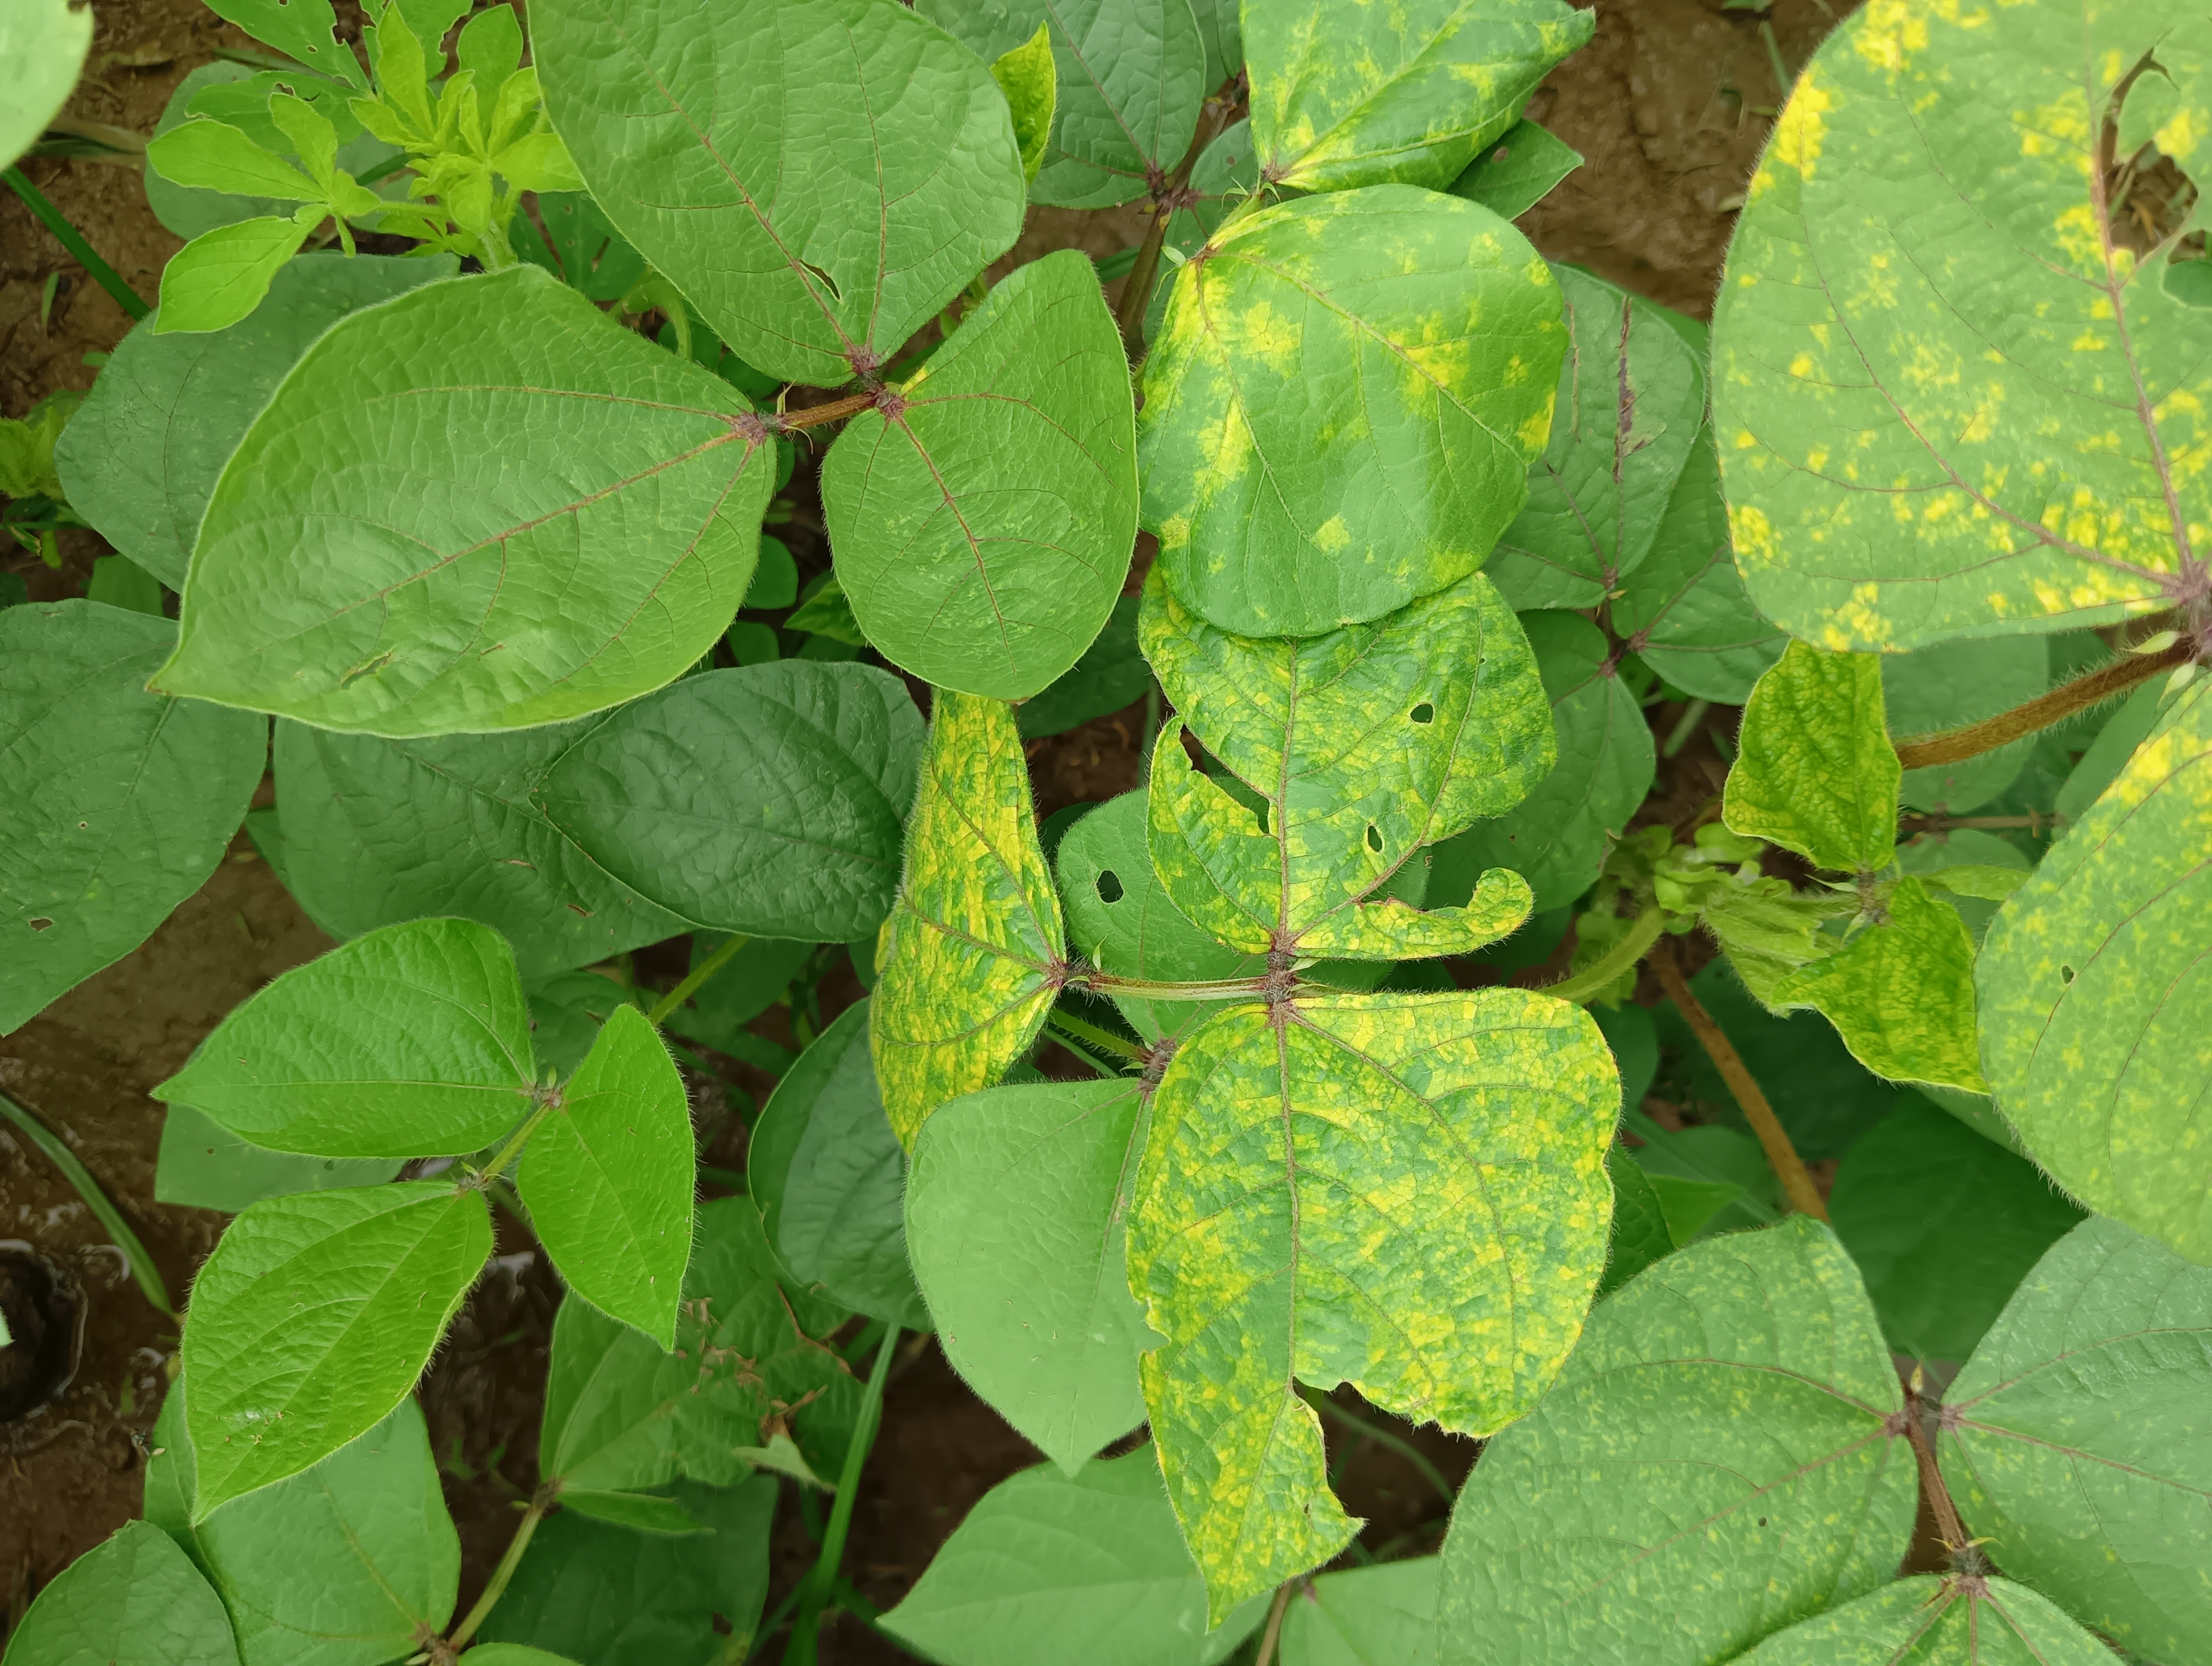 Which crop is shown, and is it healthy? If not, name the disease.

mungbean, yellow mosaic
